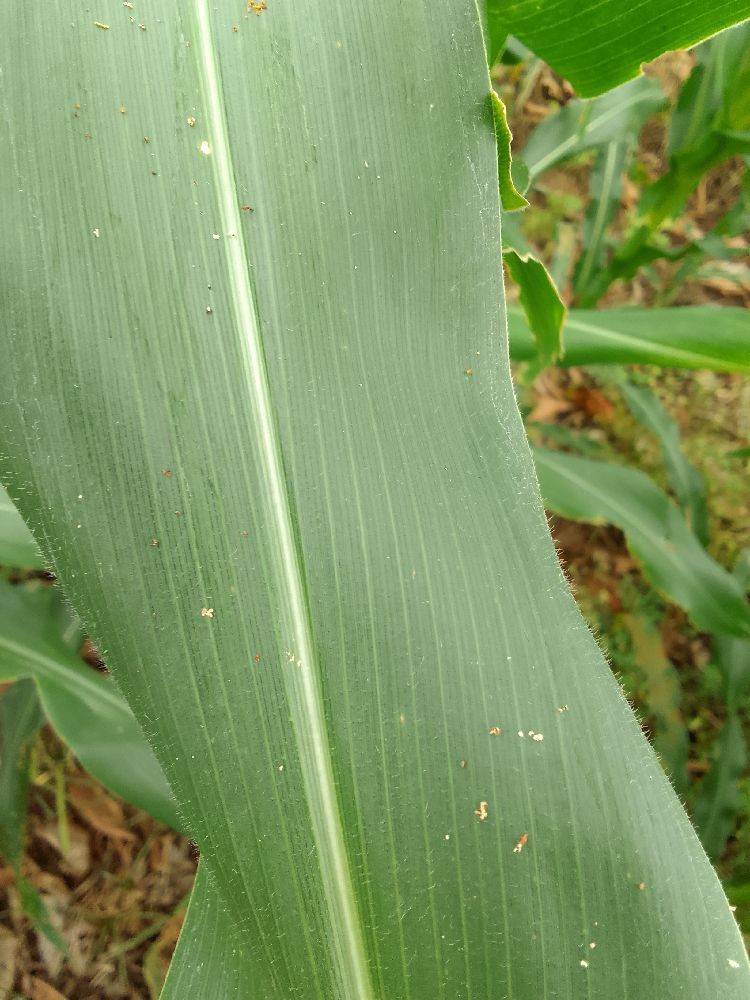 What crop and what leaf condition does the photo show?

maize, healthy
